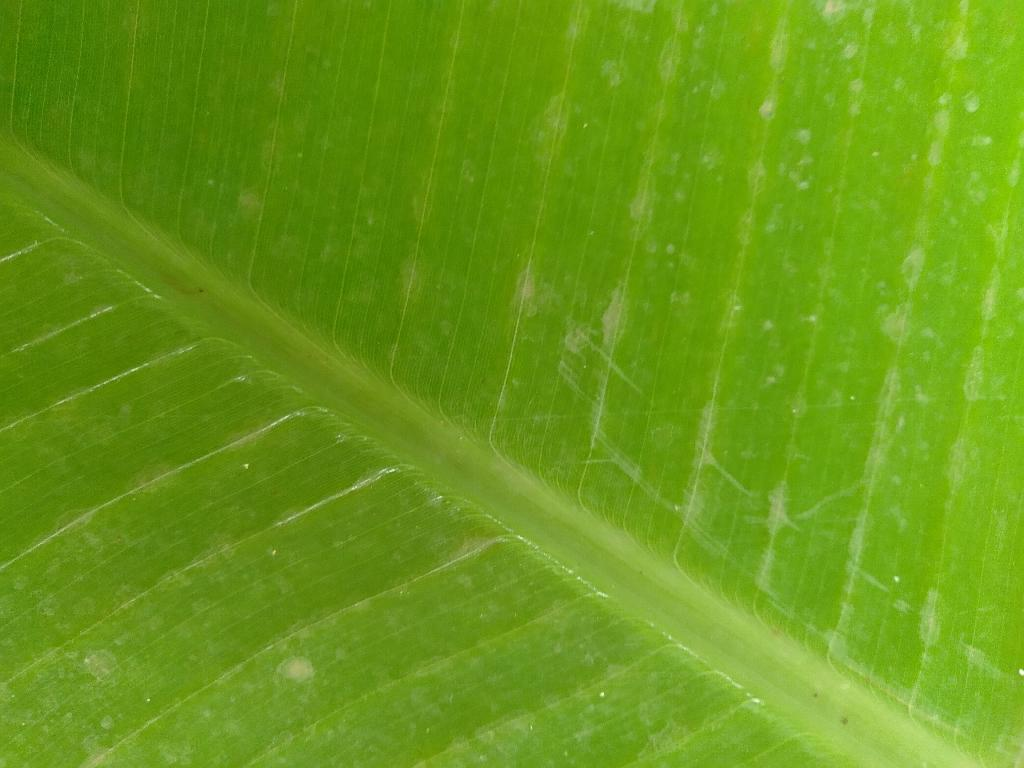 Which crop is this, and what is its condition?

banana, healthy
